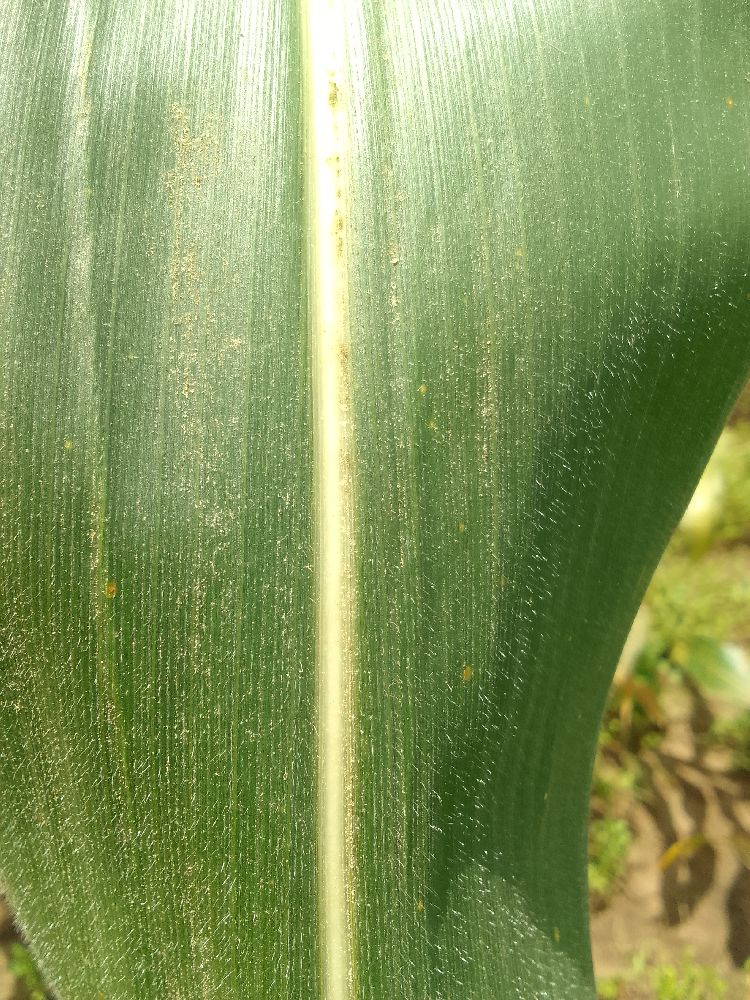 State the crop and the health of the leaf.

maize, healthy
